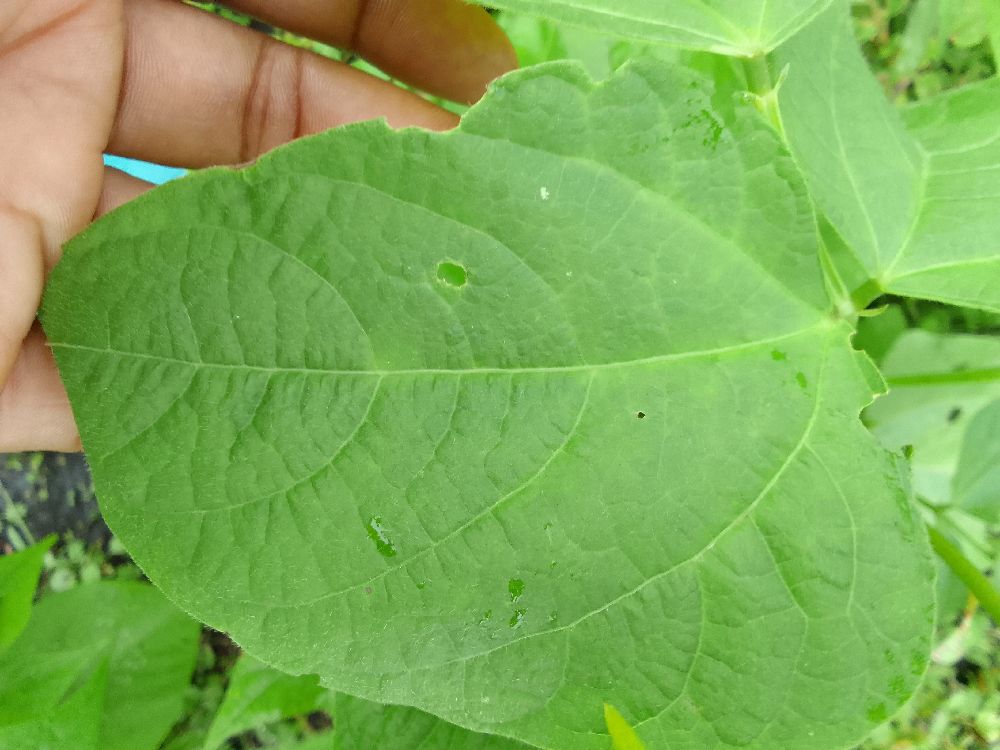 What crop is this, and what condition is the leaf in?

common bean, healthy
